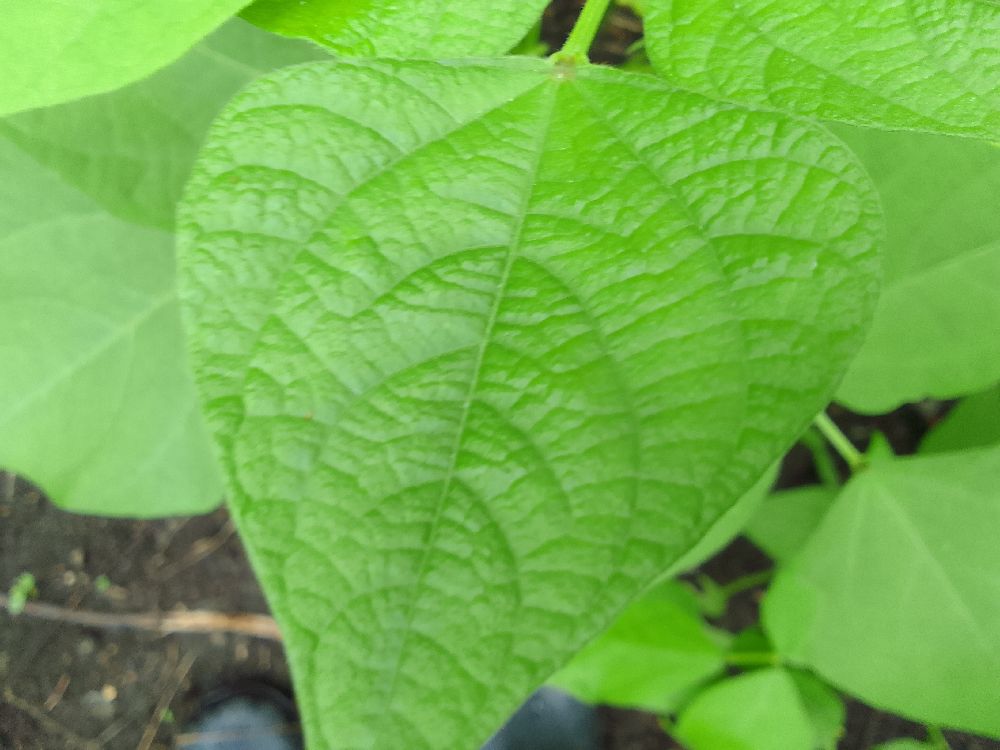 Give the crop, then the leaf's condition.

common bean, healthy
